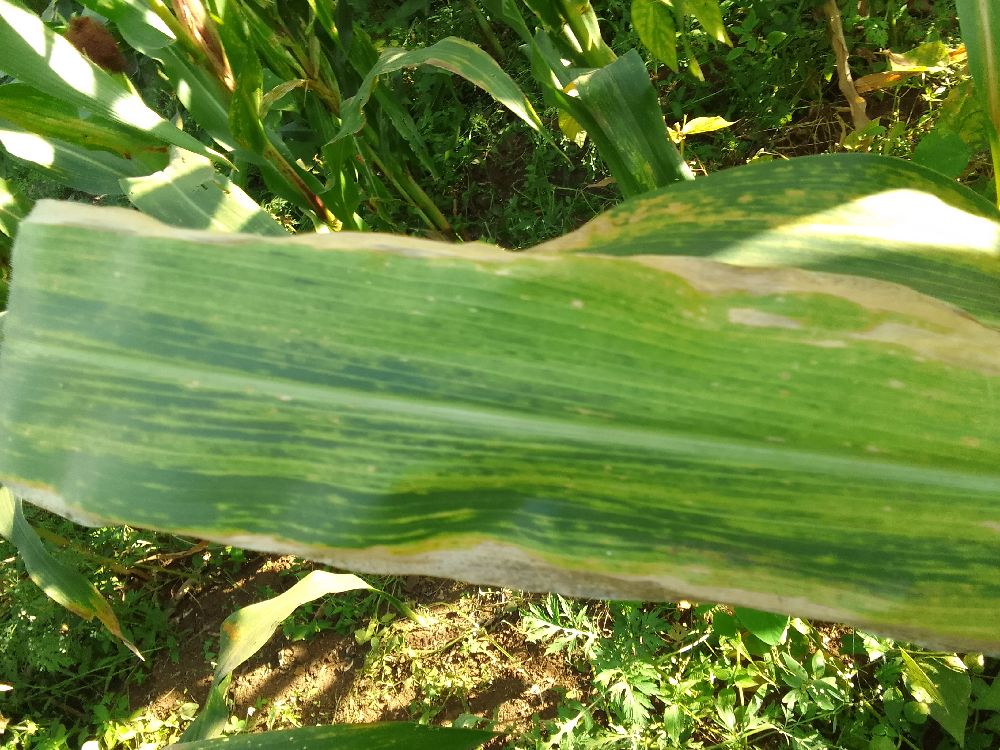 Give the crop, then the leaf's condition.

maize, maize lethal necrosis
